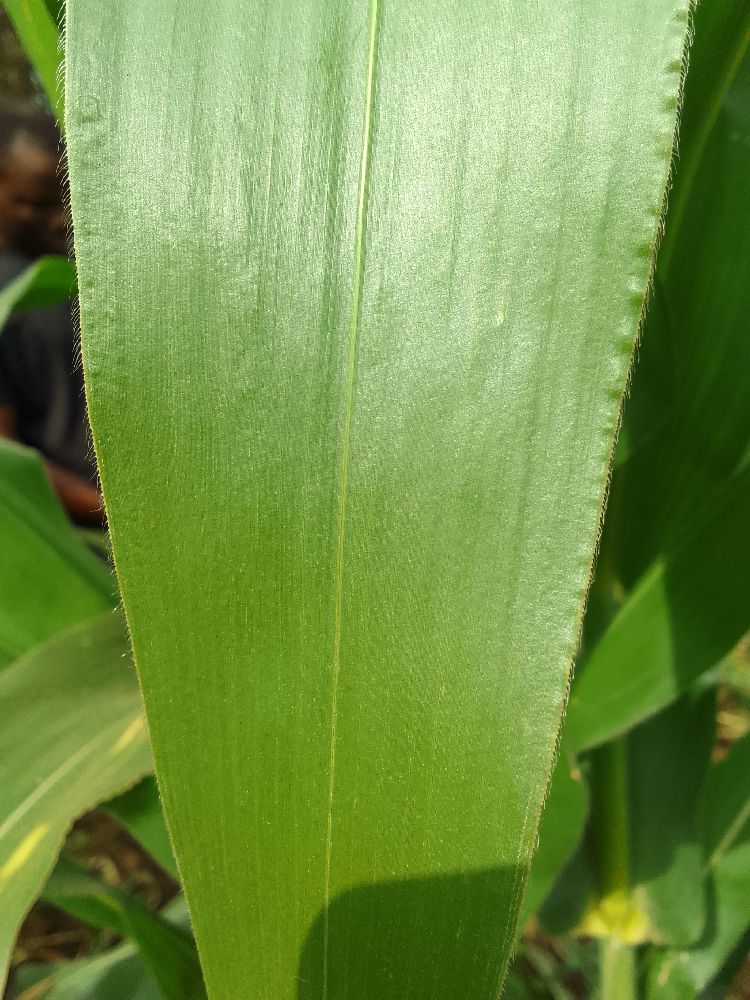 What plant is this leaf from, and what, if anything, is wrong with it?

maize, healthy
